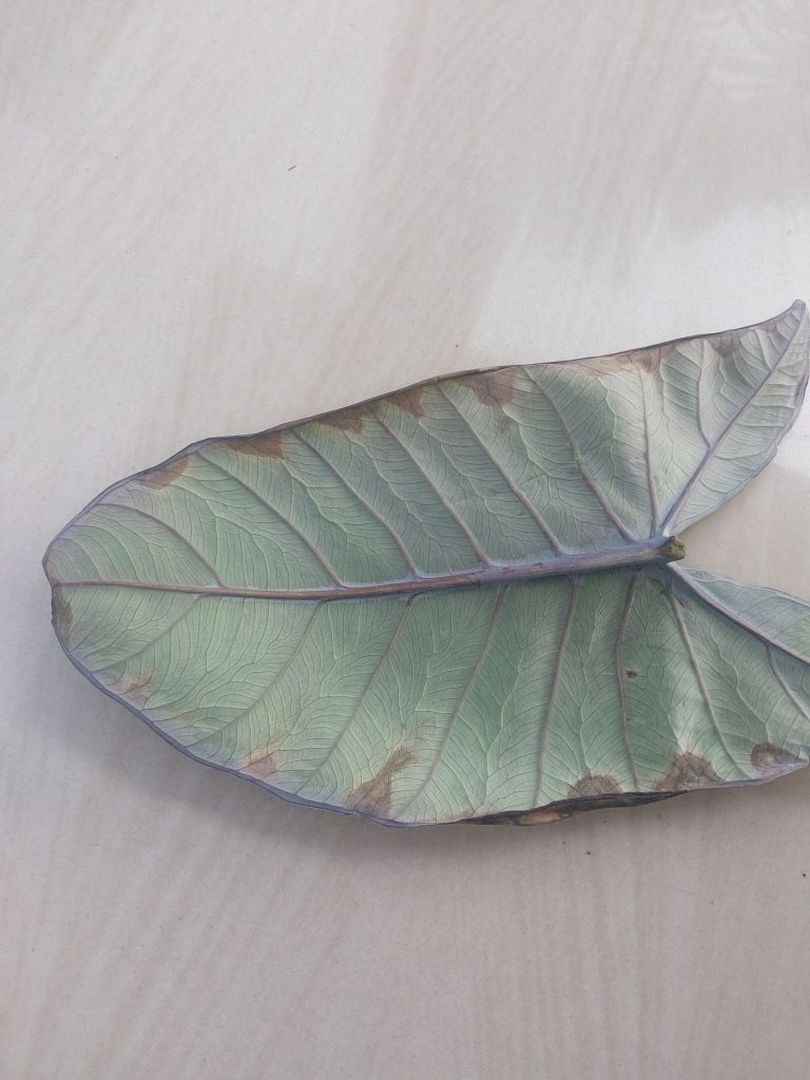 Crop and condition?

taro, leaf blight
